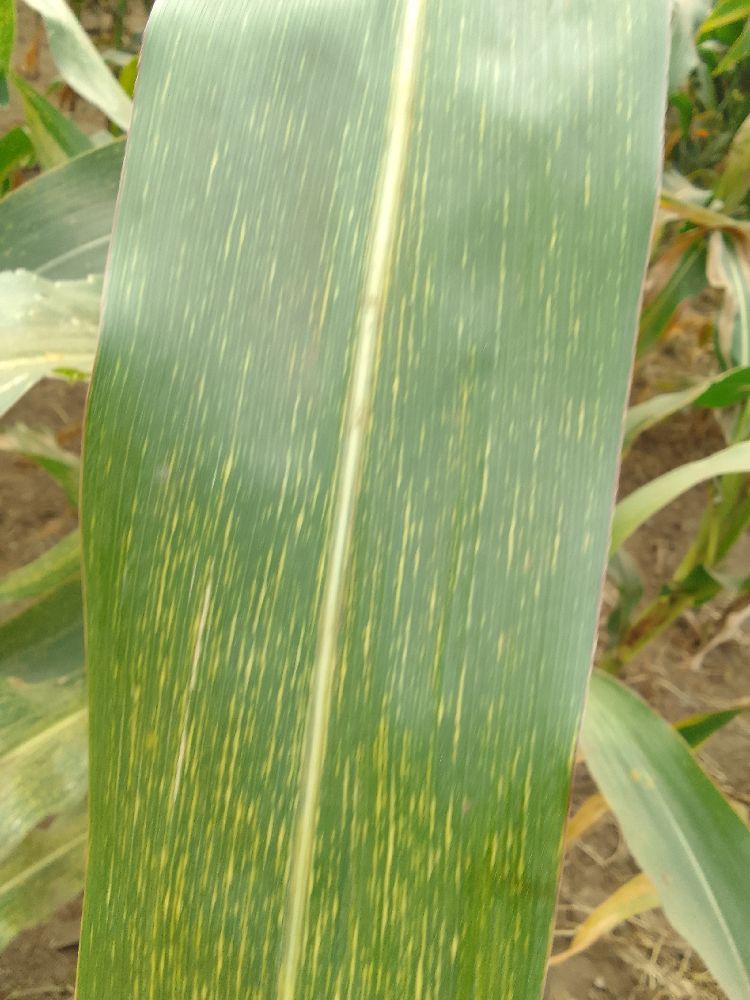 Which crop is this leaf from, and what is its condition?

maize, maize streak virus
